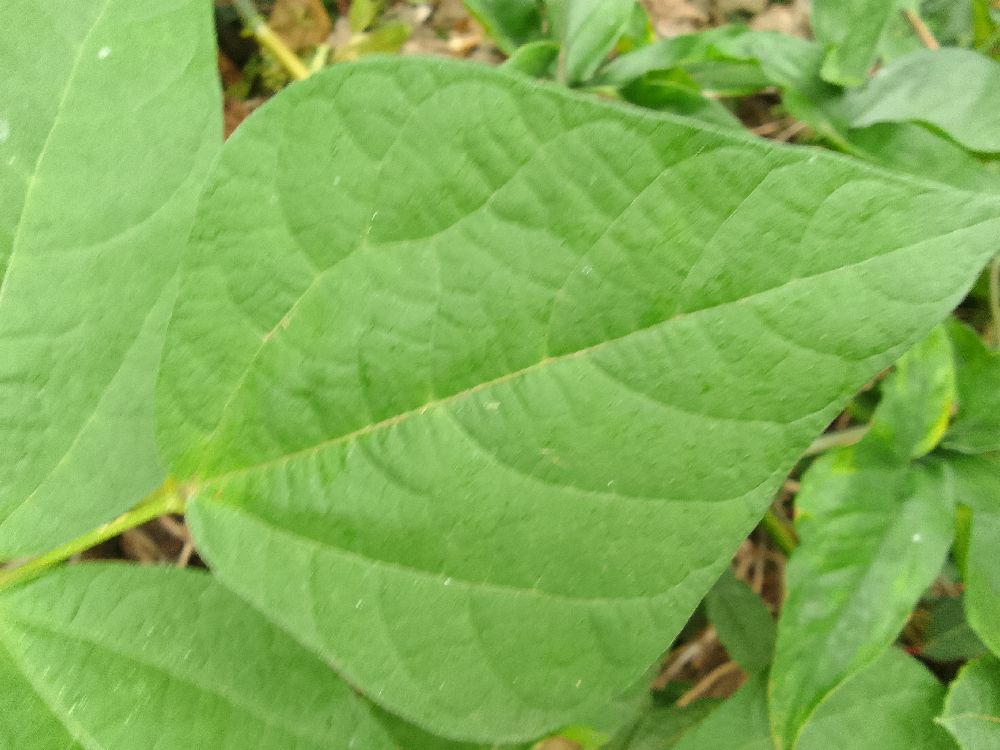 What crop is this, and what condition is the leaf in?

common bean, healthy
